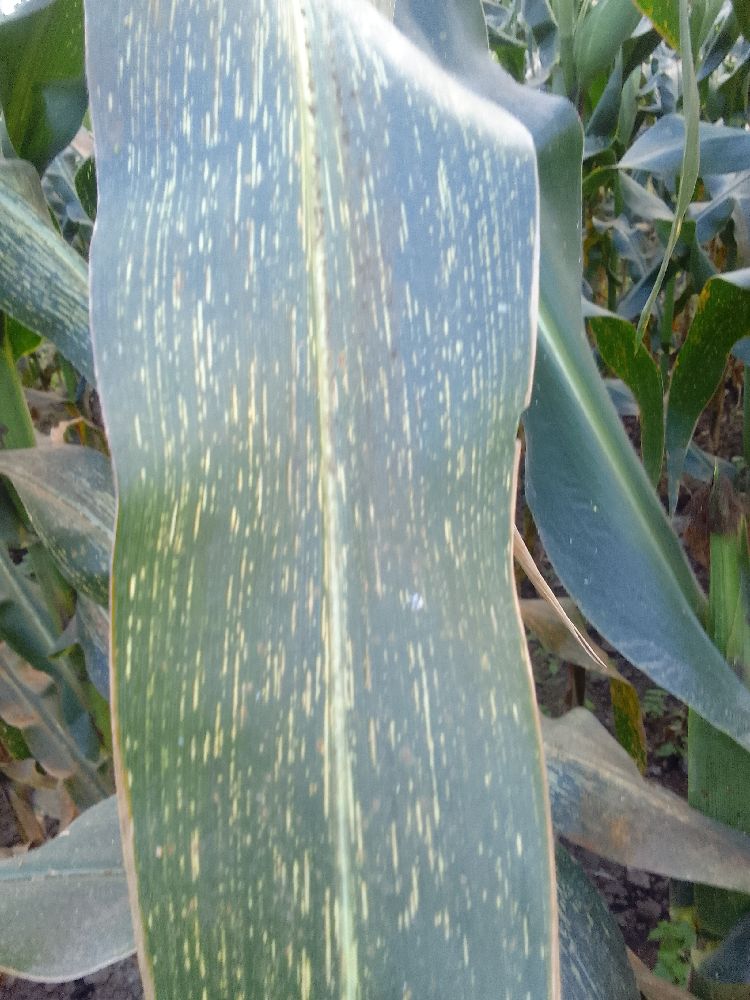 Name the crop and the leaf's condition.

maize, maize streak virus
